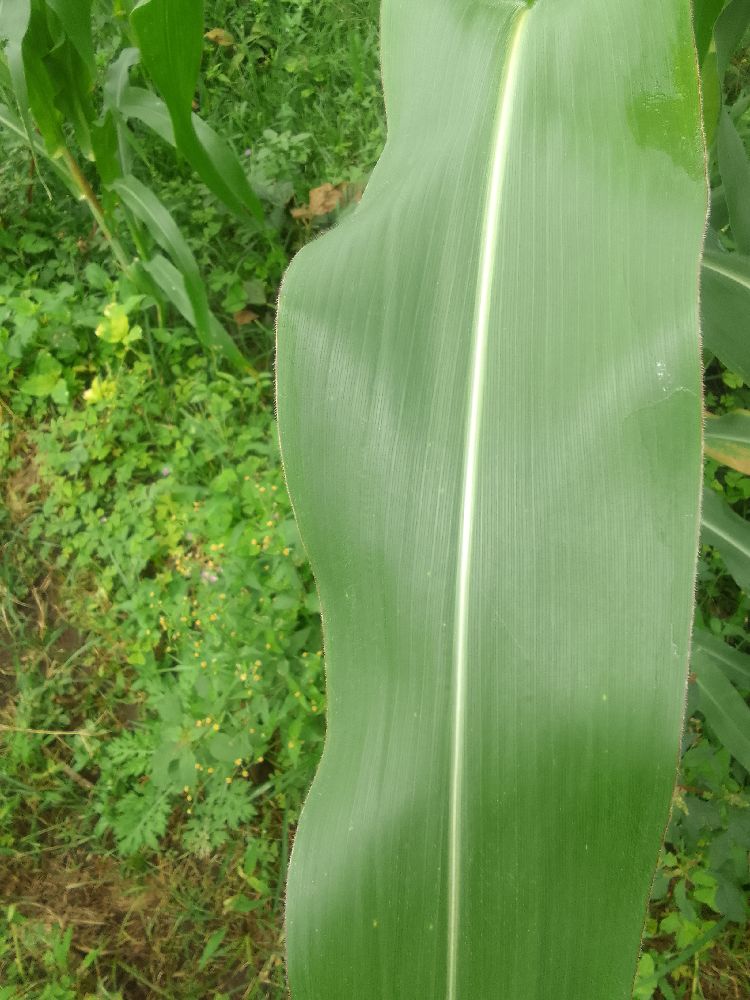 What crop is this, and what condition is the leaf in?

maize, healthy
